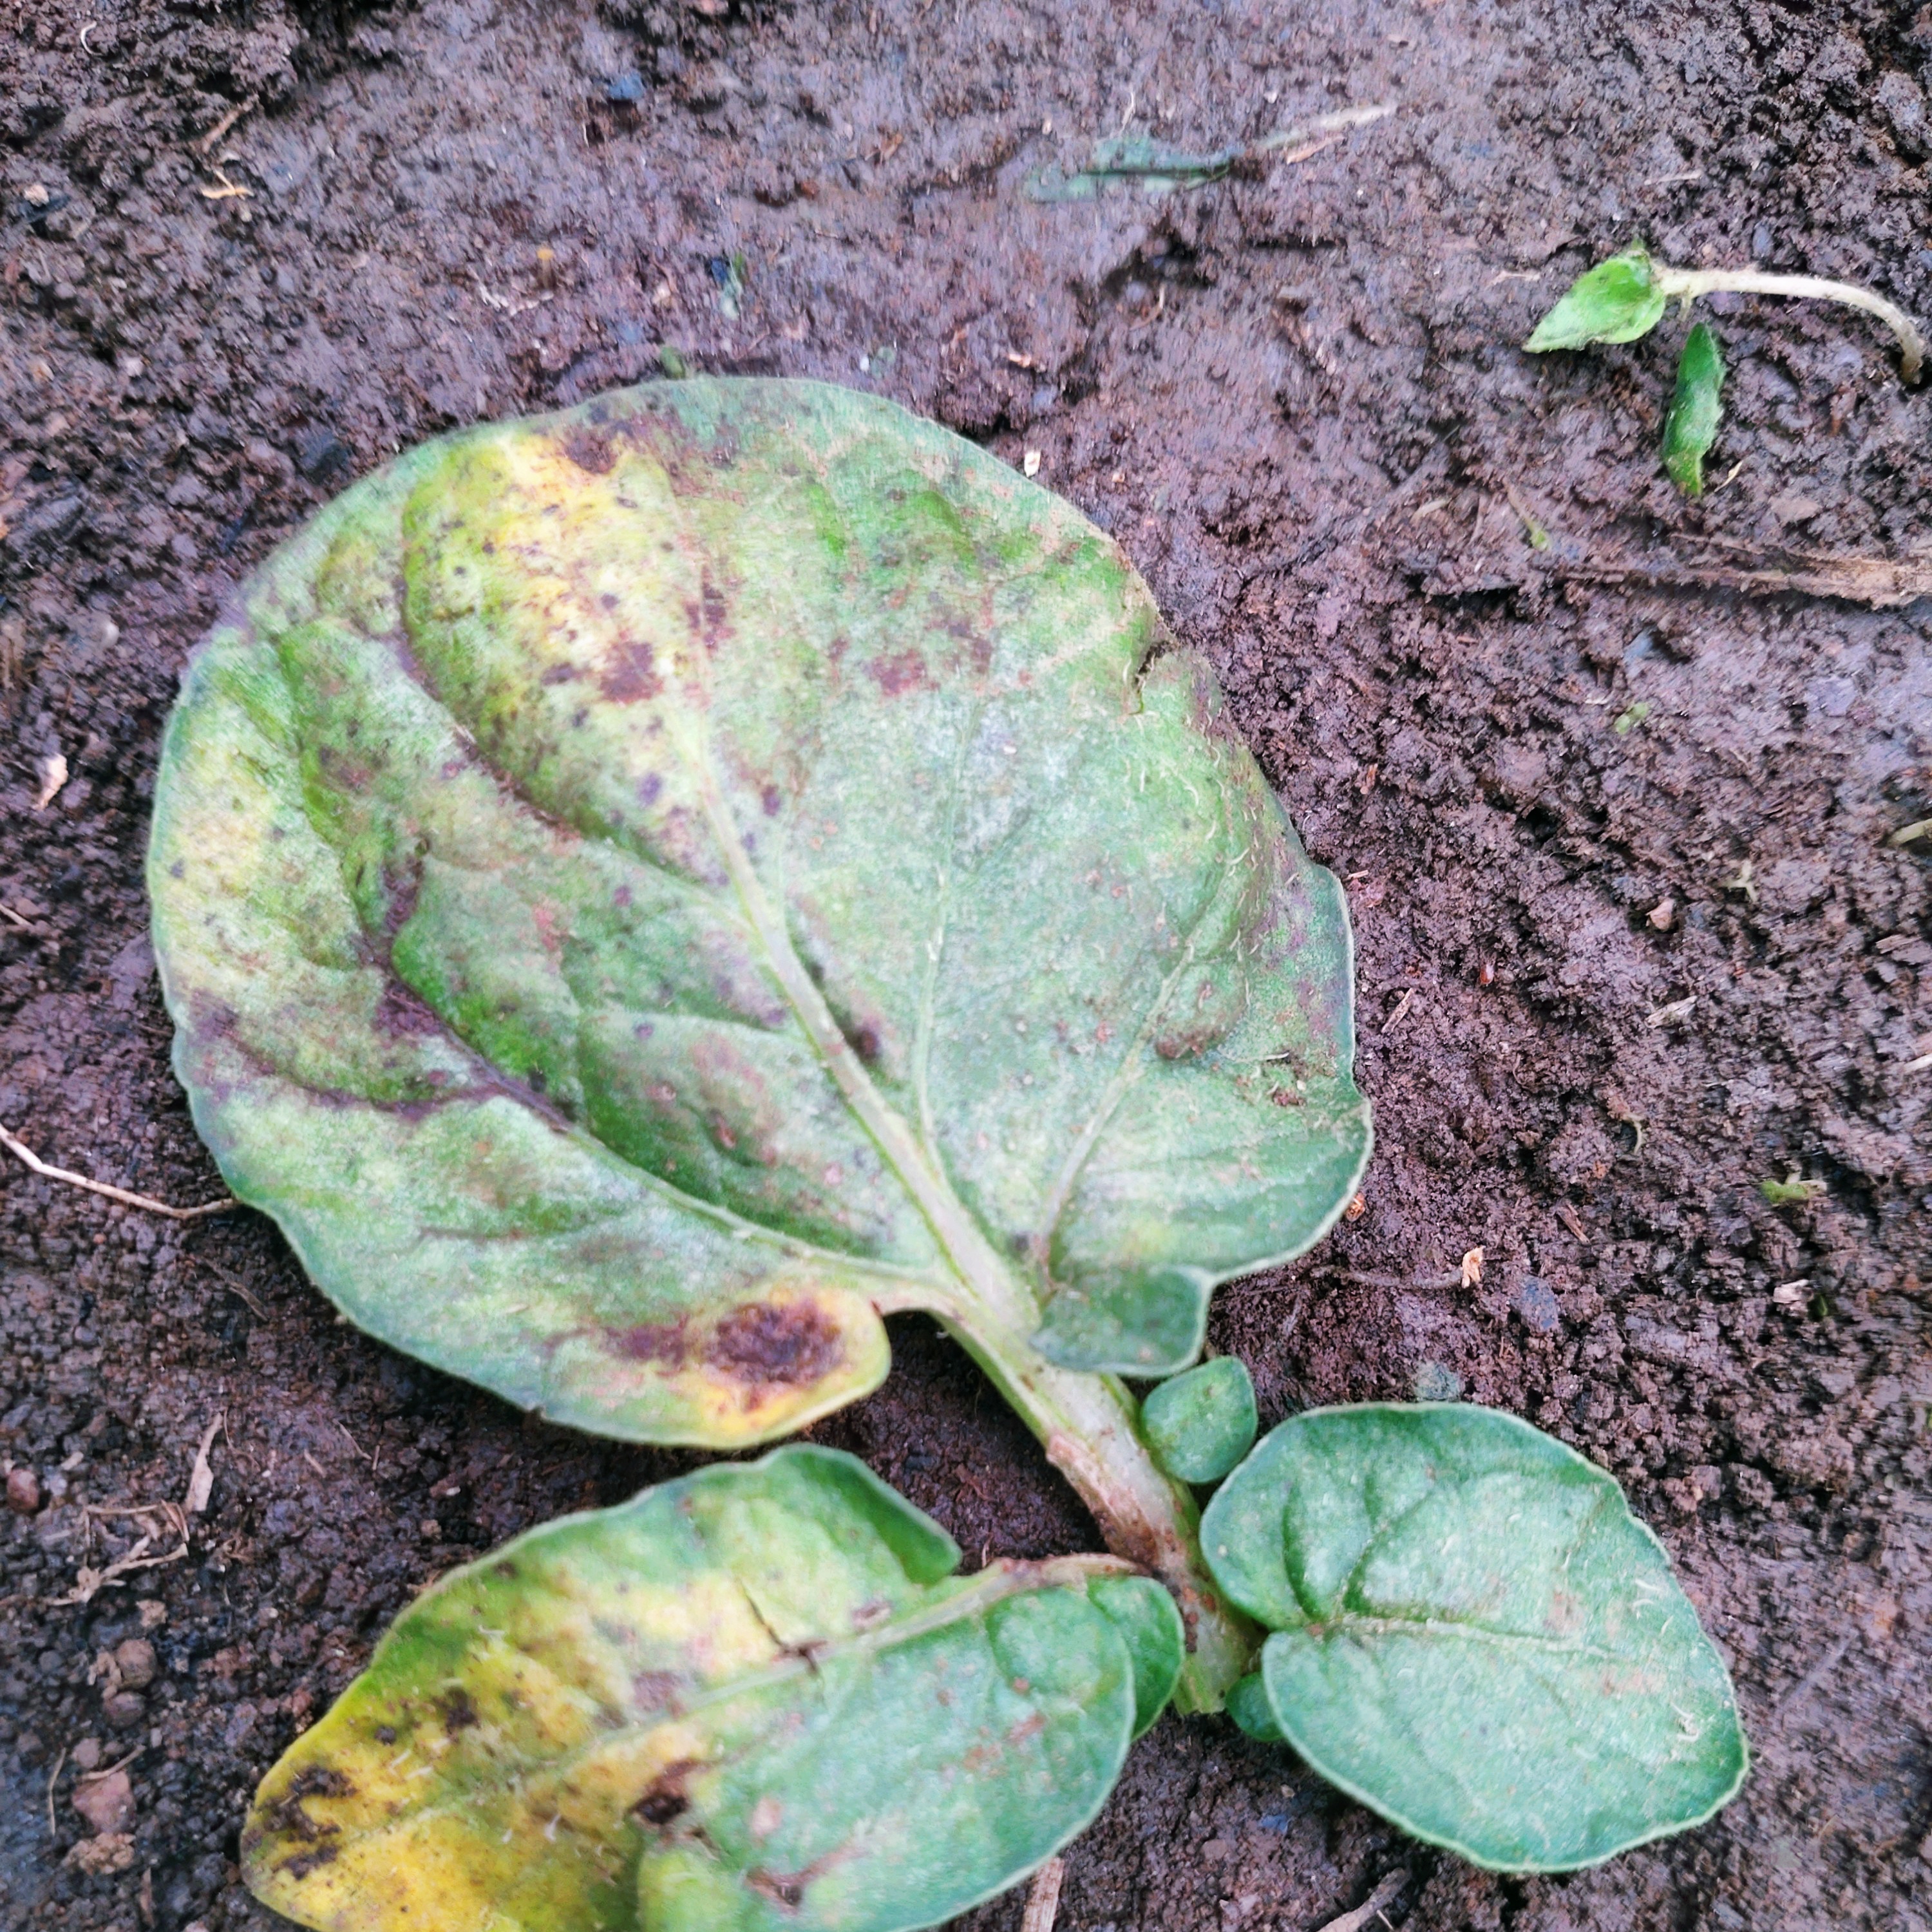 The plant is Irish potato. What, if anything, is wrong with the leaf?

late blight
